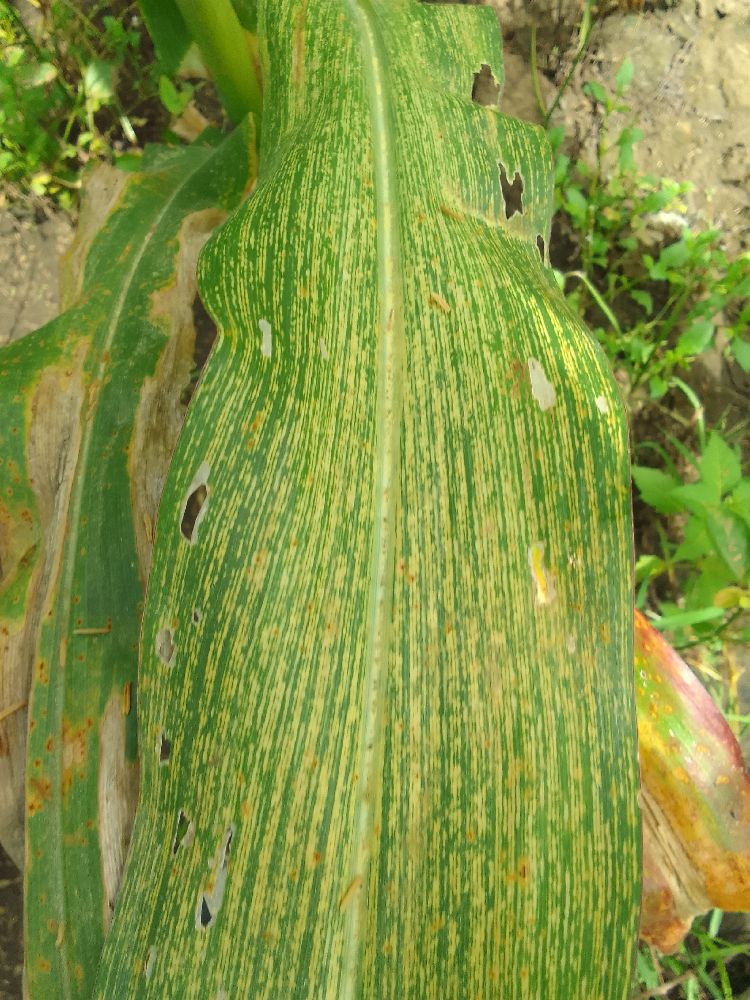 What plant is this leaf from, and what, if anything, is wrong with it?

maize, maize streak virus
